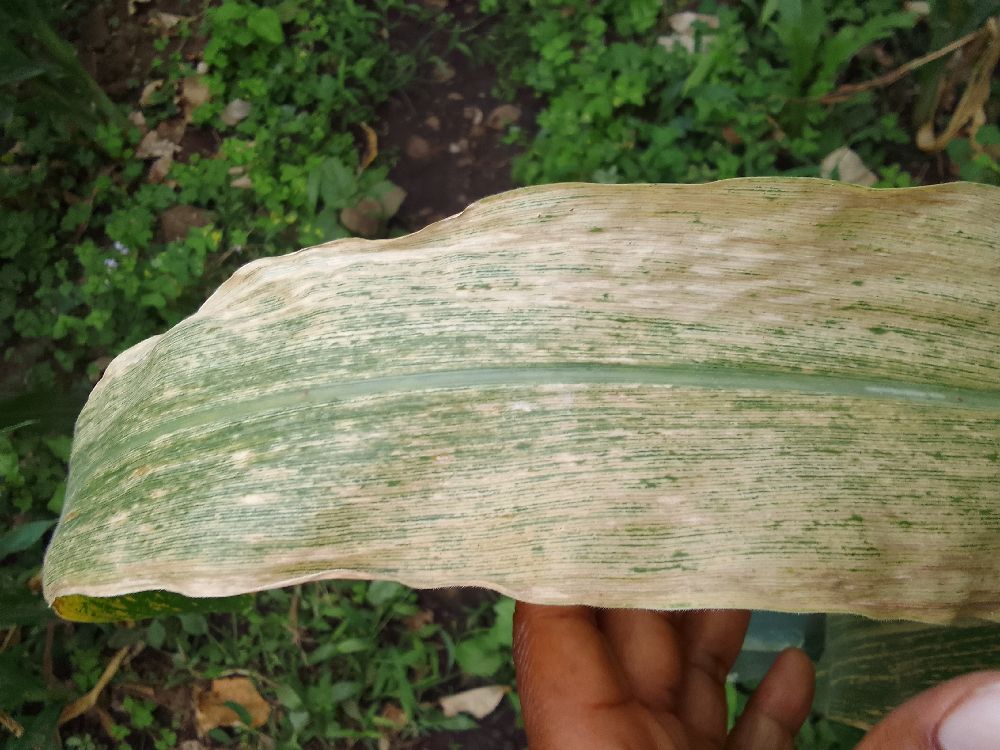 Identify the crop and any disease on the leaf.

maize, maize lethal necrosis
